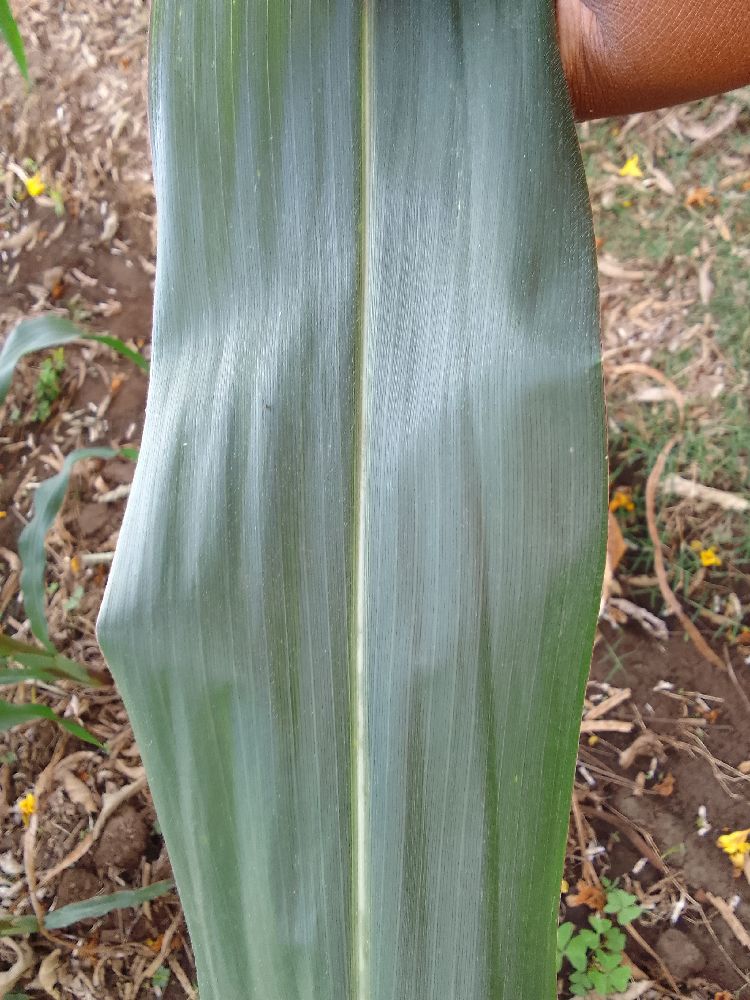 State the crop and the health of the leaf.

maize, healthy
